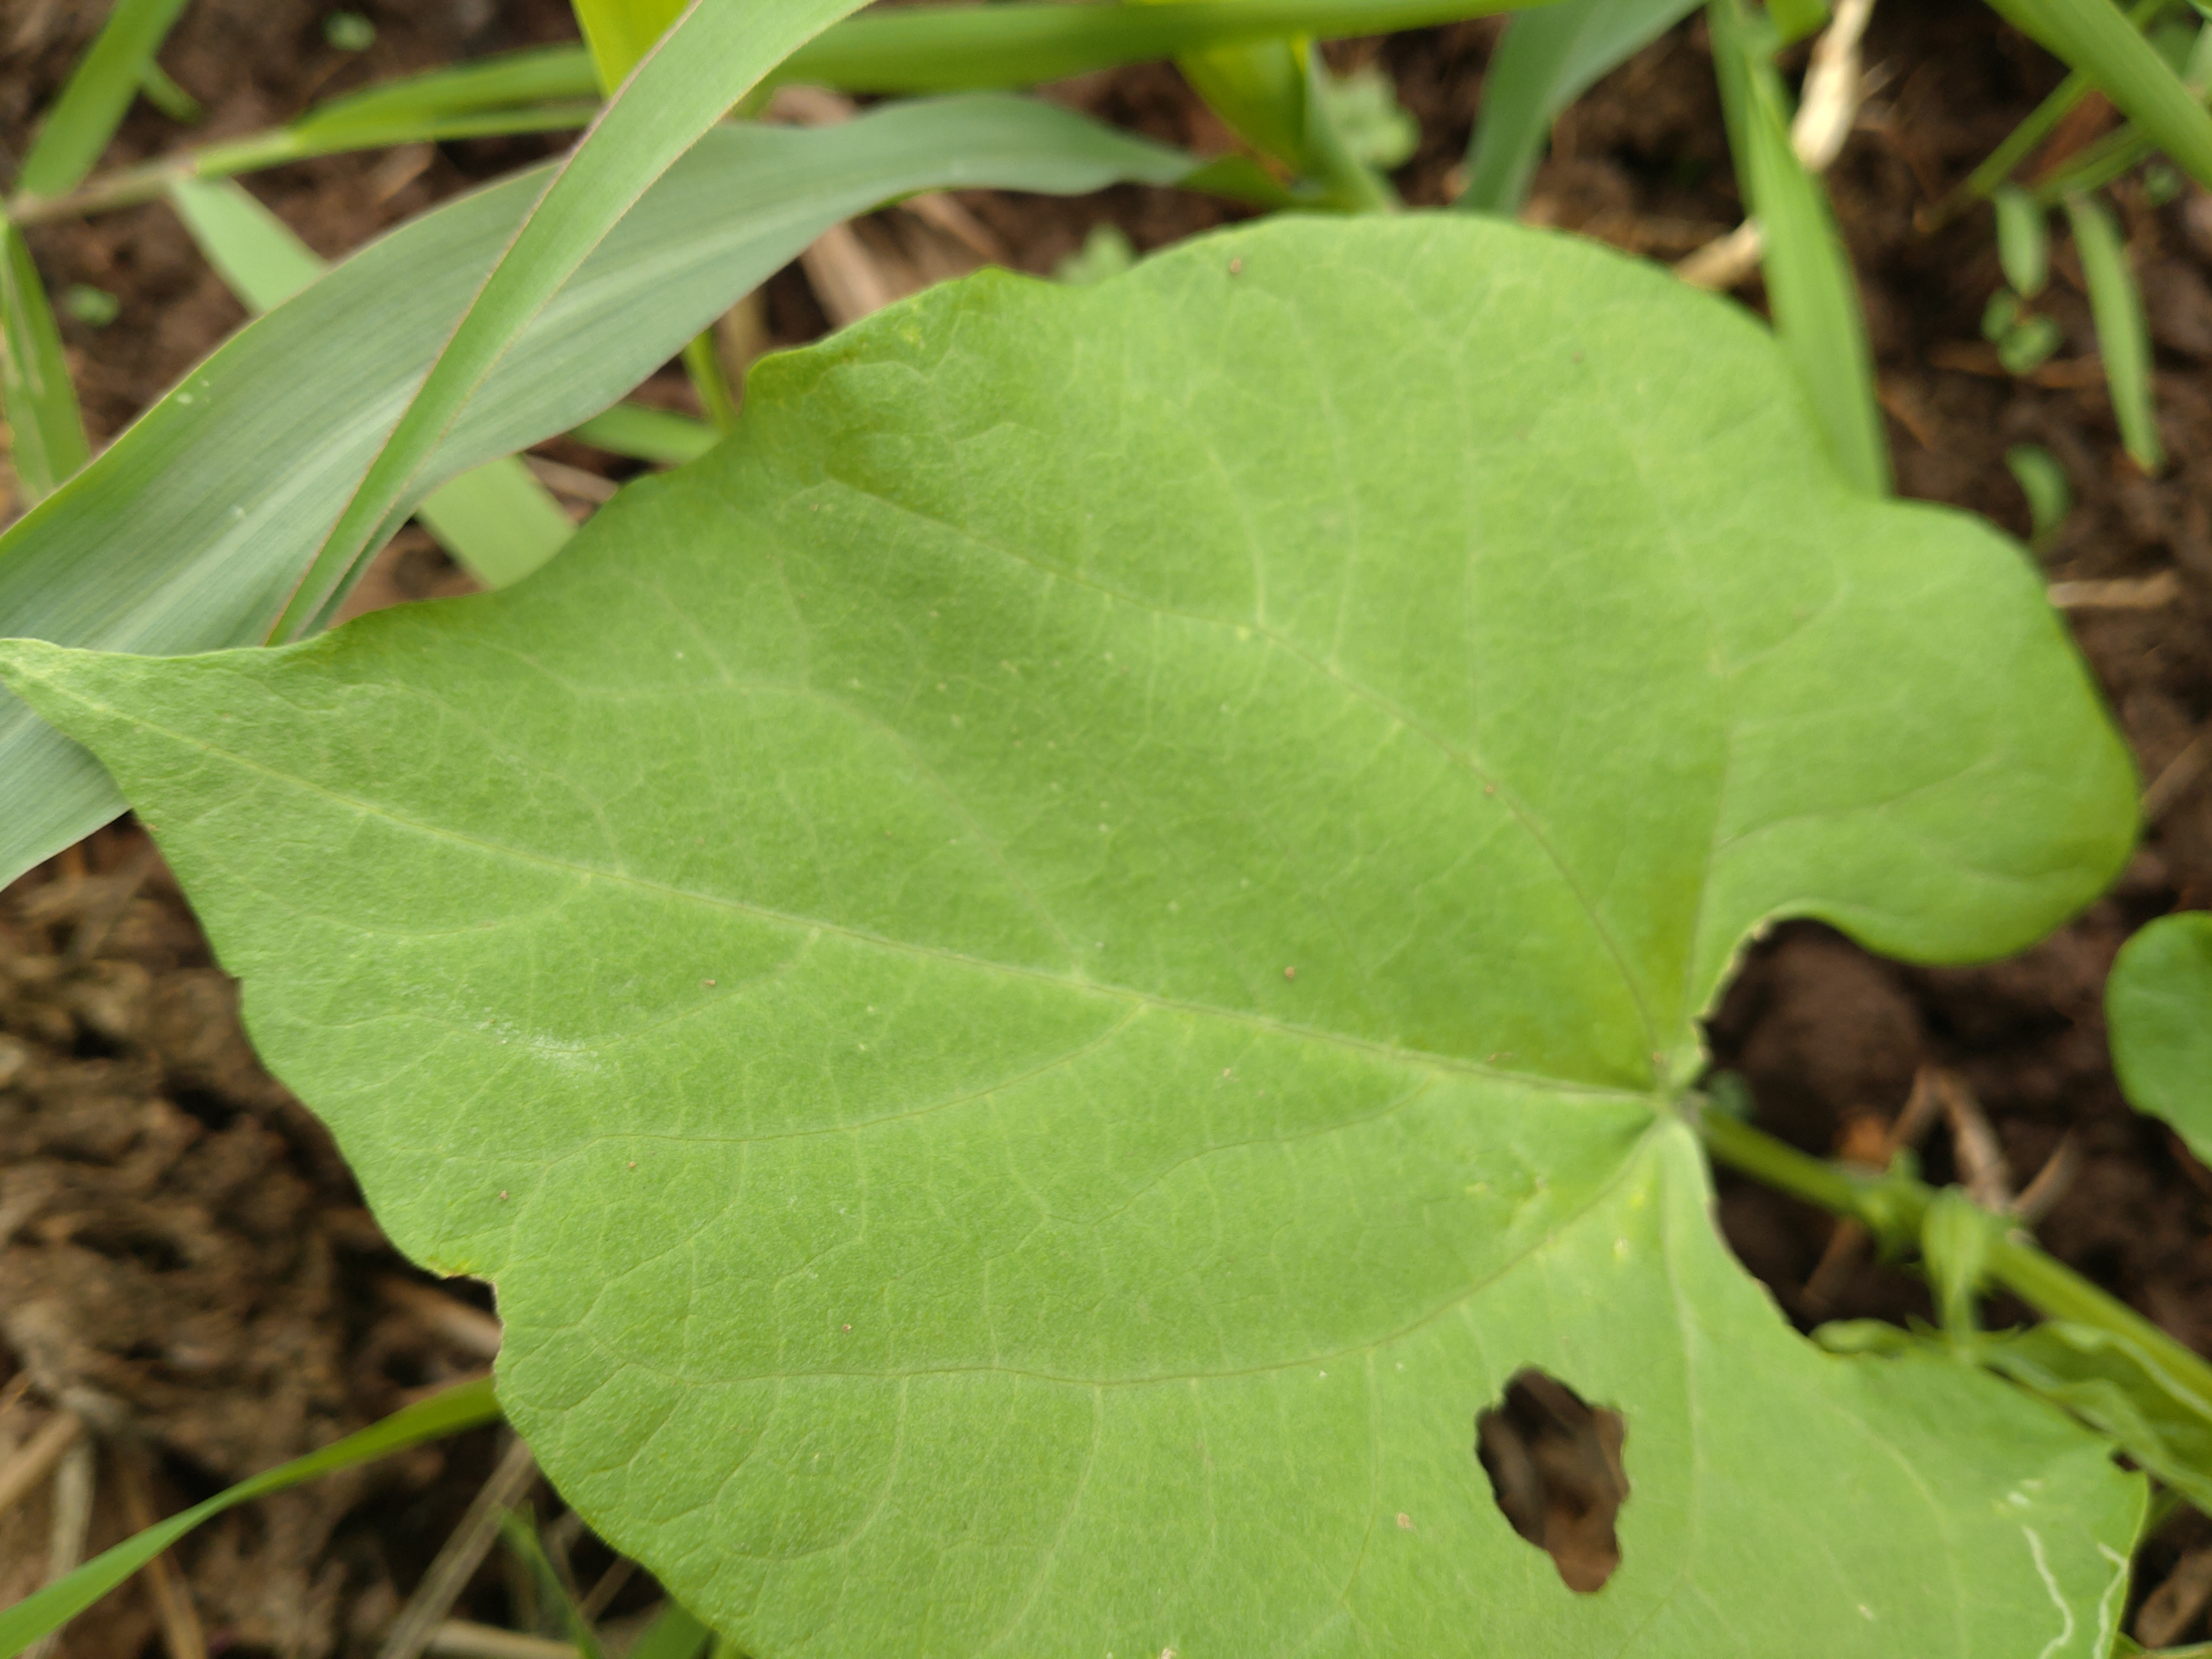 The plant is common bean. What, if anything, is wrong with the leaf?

healthy
